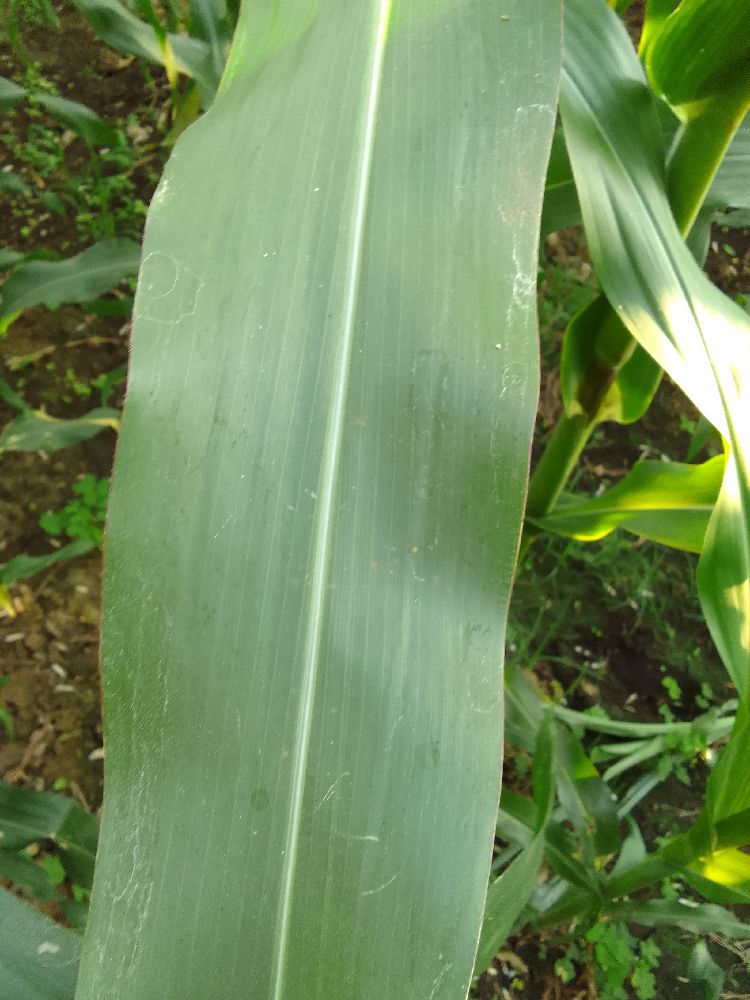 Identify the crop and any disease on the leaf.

maize, healthy
